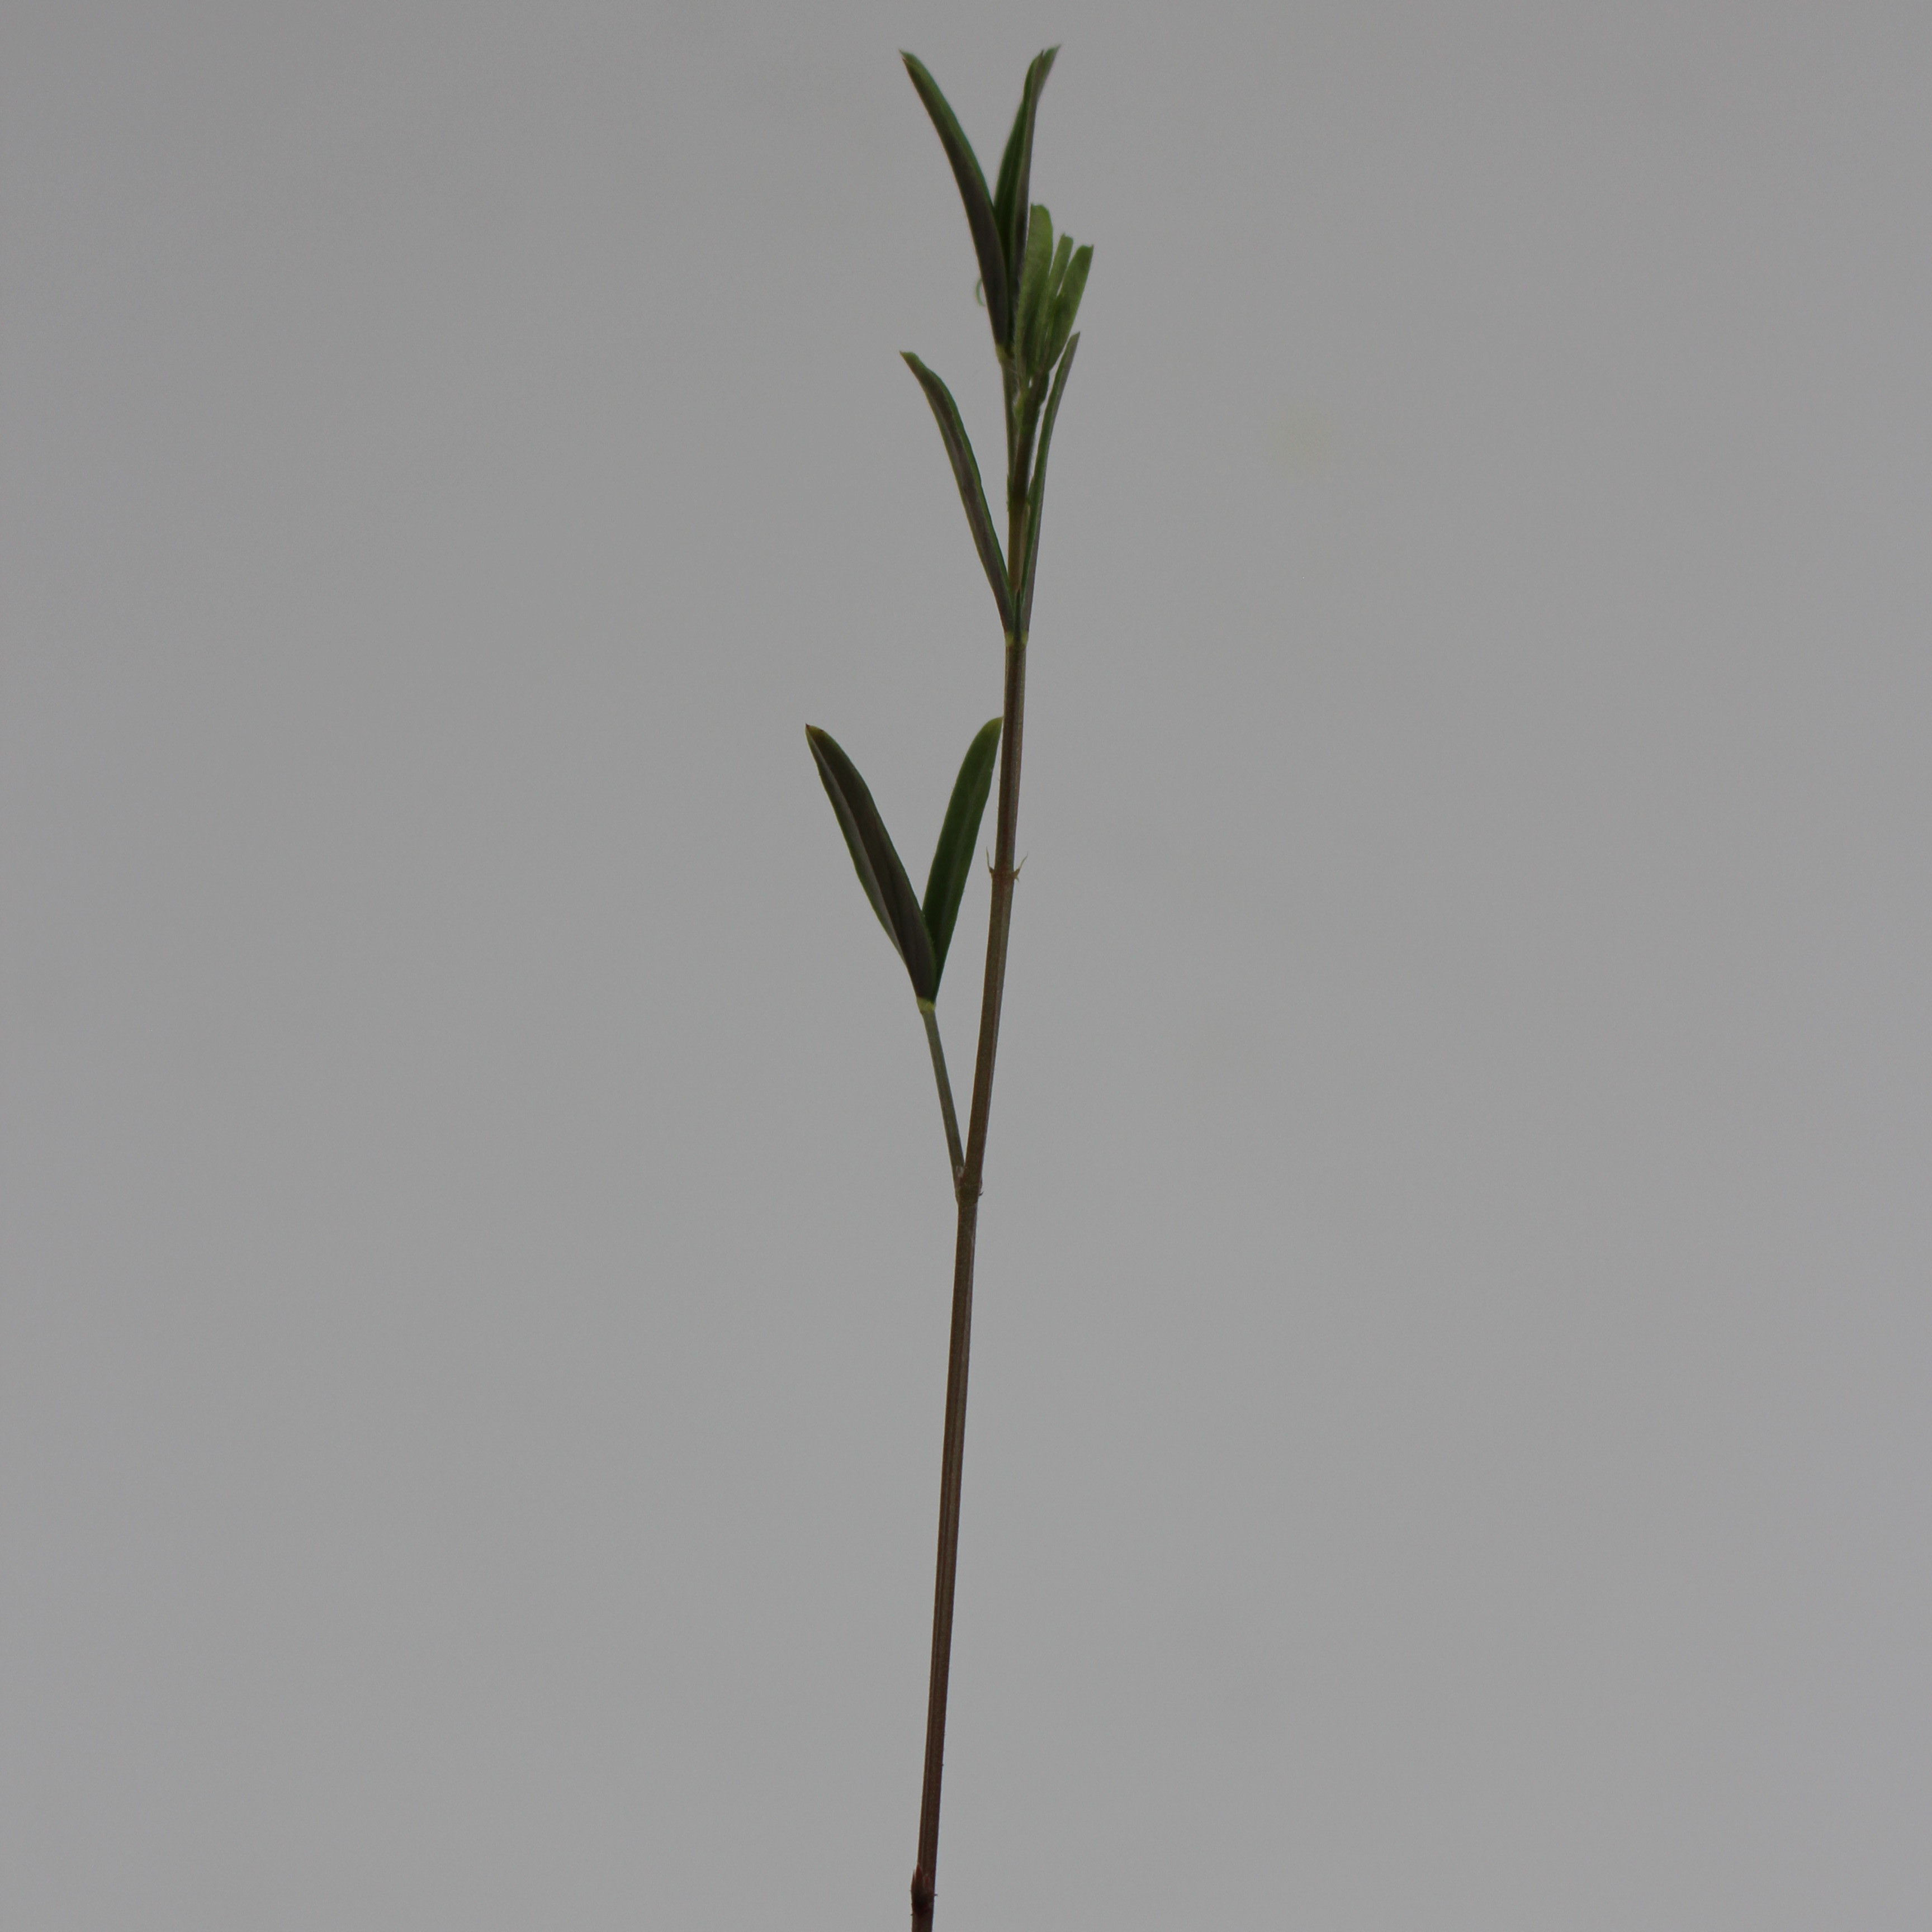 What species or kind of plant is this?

Vicia sativa
